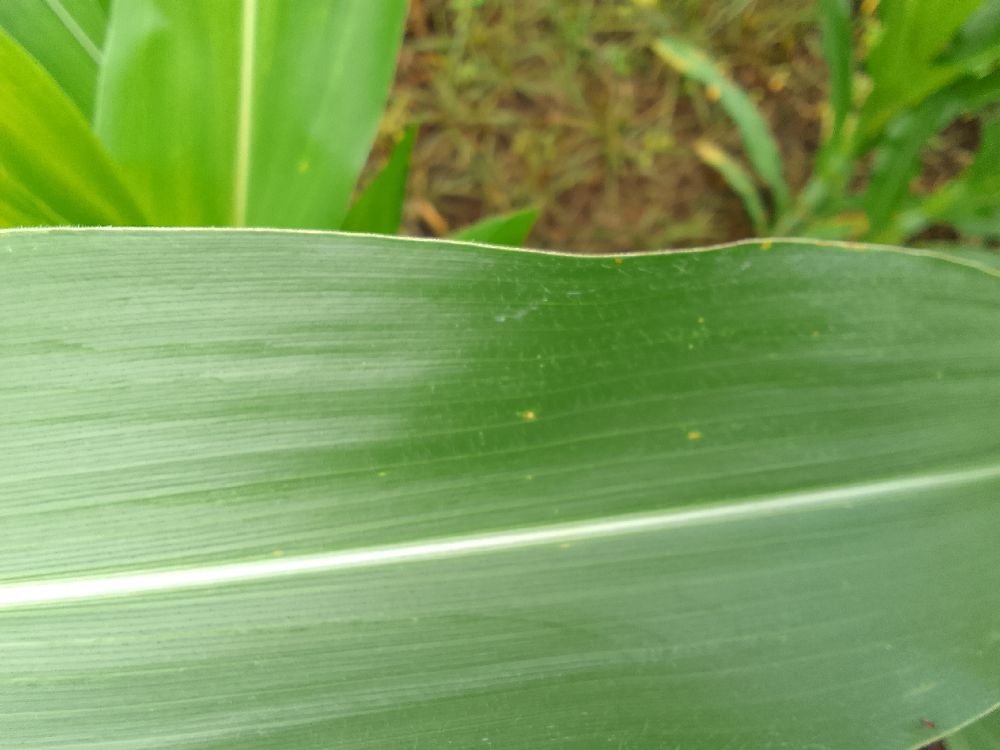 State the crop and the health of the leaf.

maize, healthy
